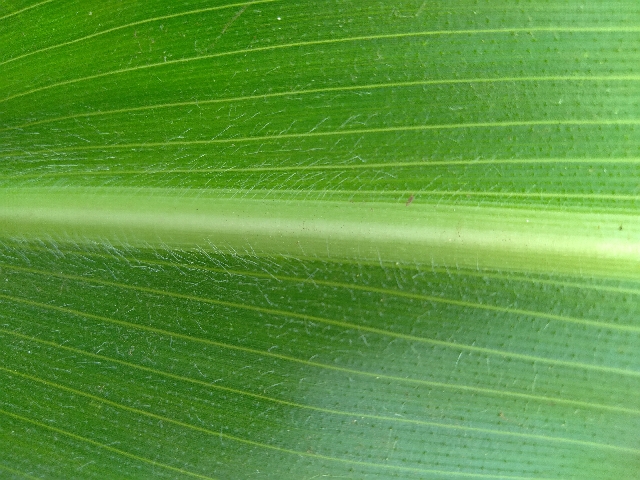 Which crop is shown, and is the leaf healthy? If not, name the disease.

maize, healthy
